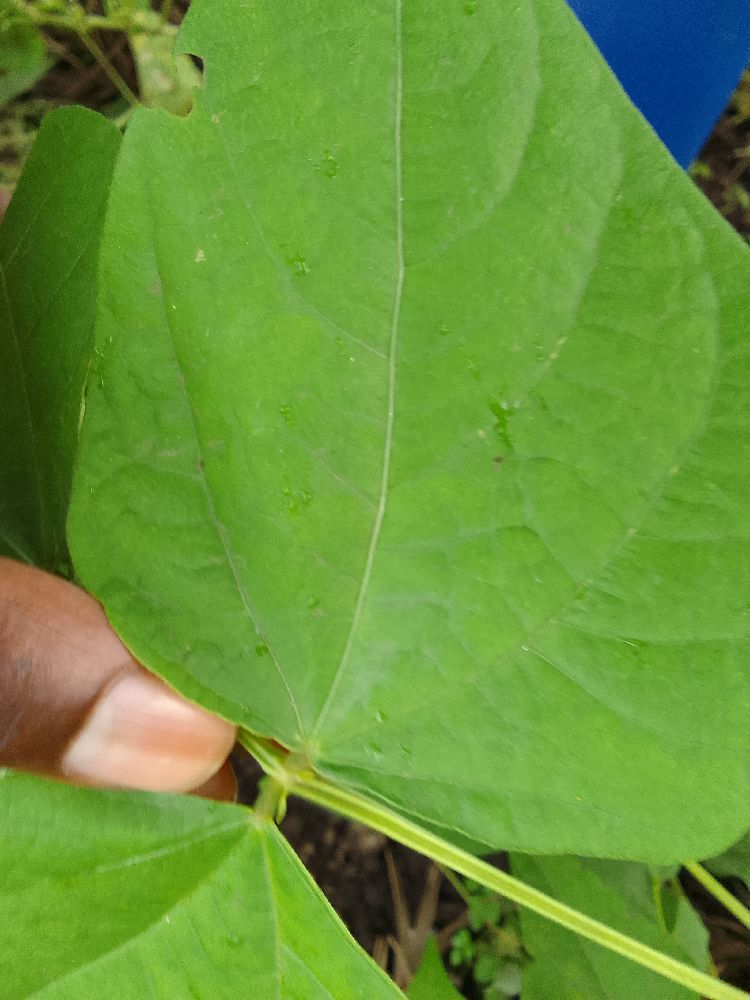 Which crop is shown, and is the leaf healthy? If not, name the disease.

common bean, healthy
